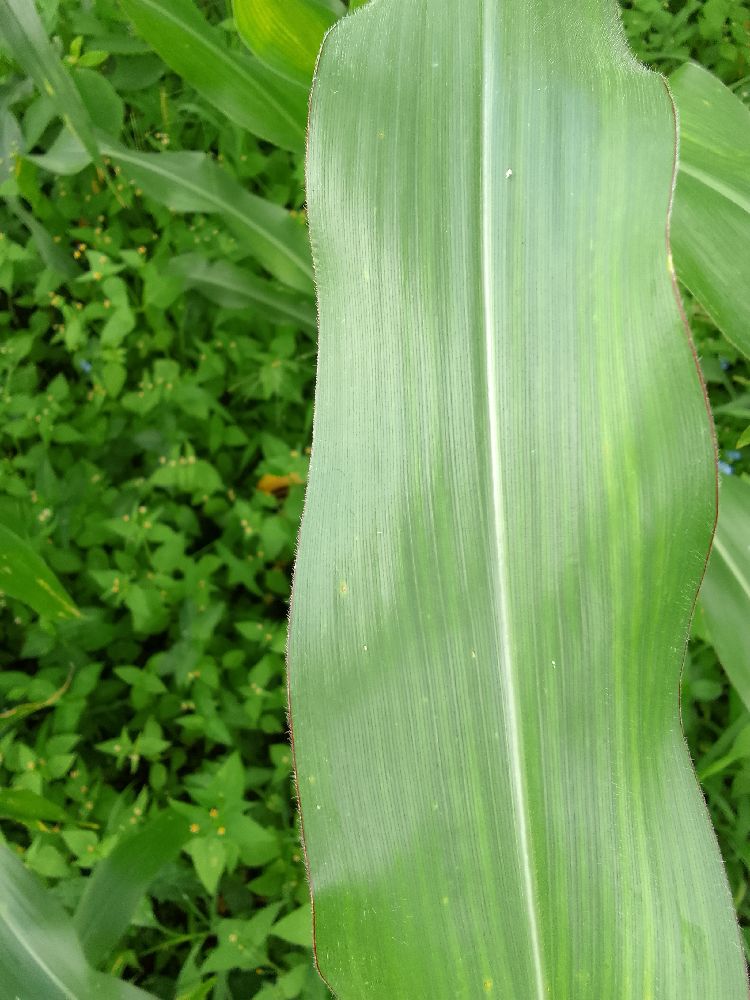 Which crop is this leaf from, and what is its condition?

maize, maize lethal necrosis
